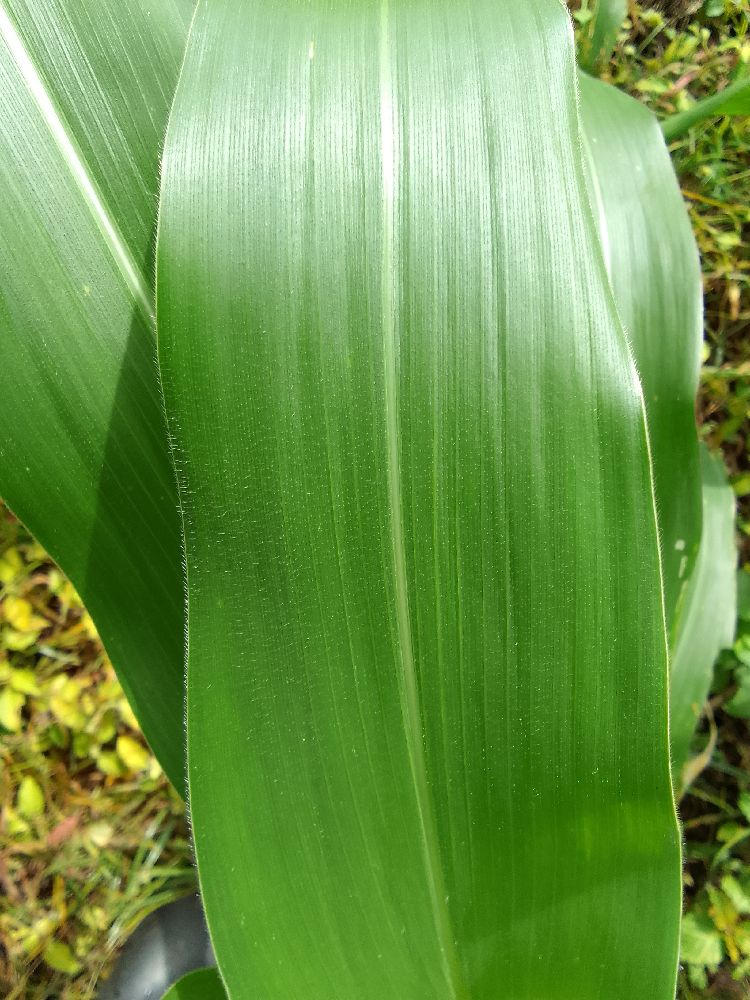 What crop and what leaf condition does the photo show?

maize, healthy
